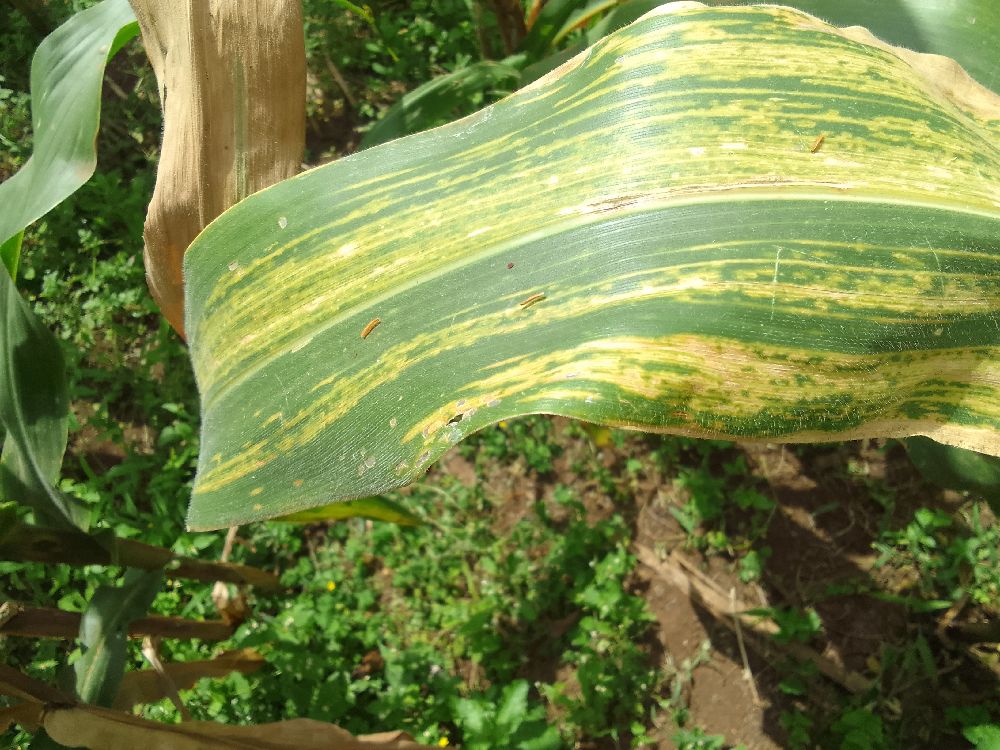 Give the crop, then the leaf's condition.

maize, maize lethal necrosis
